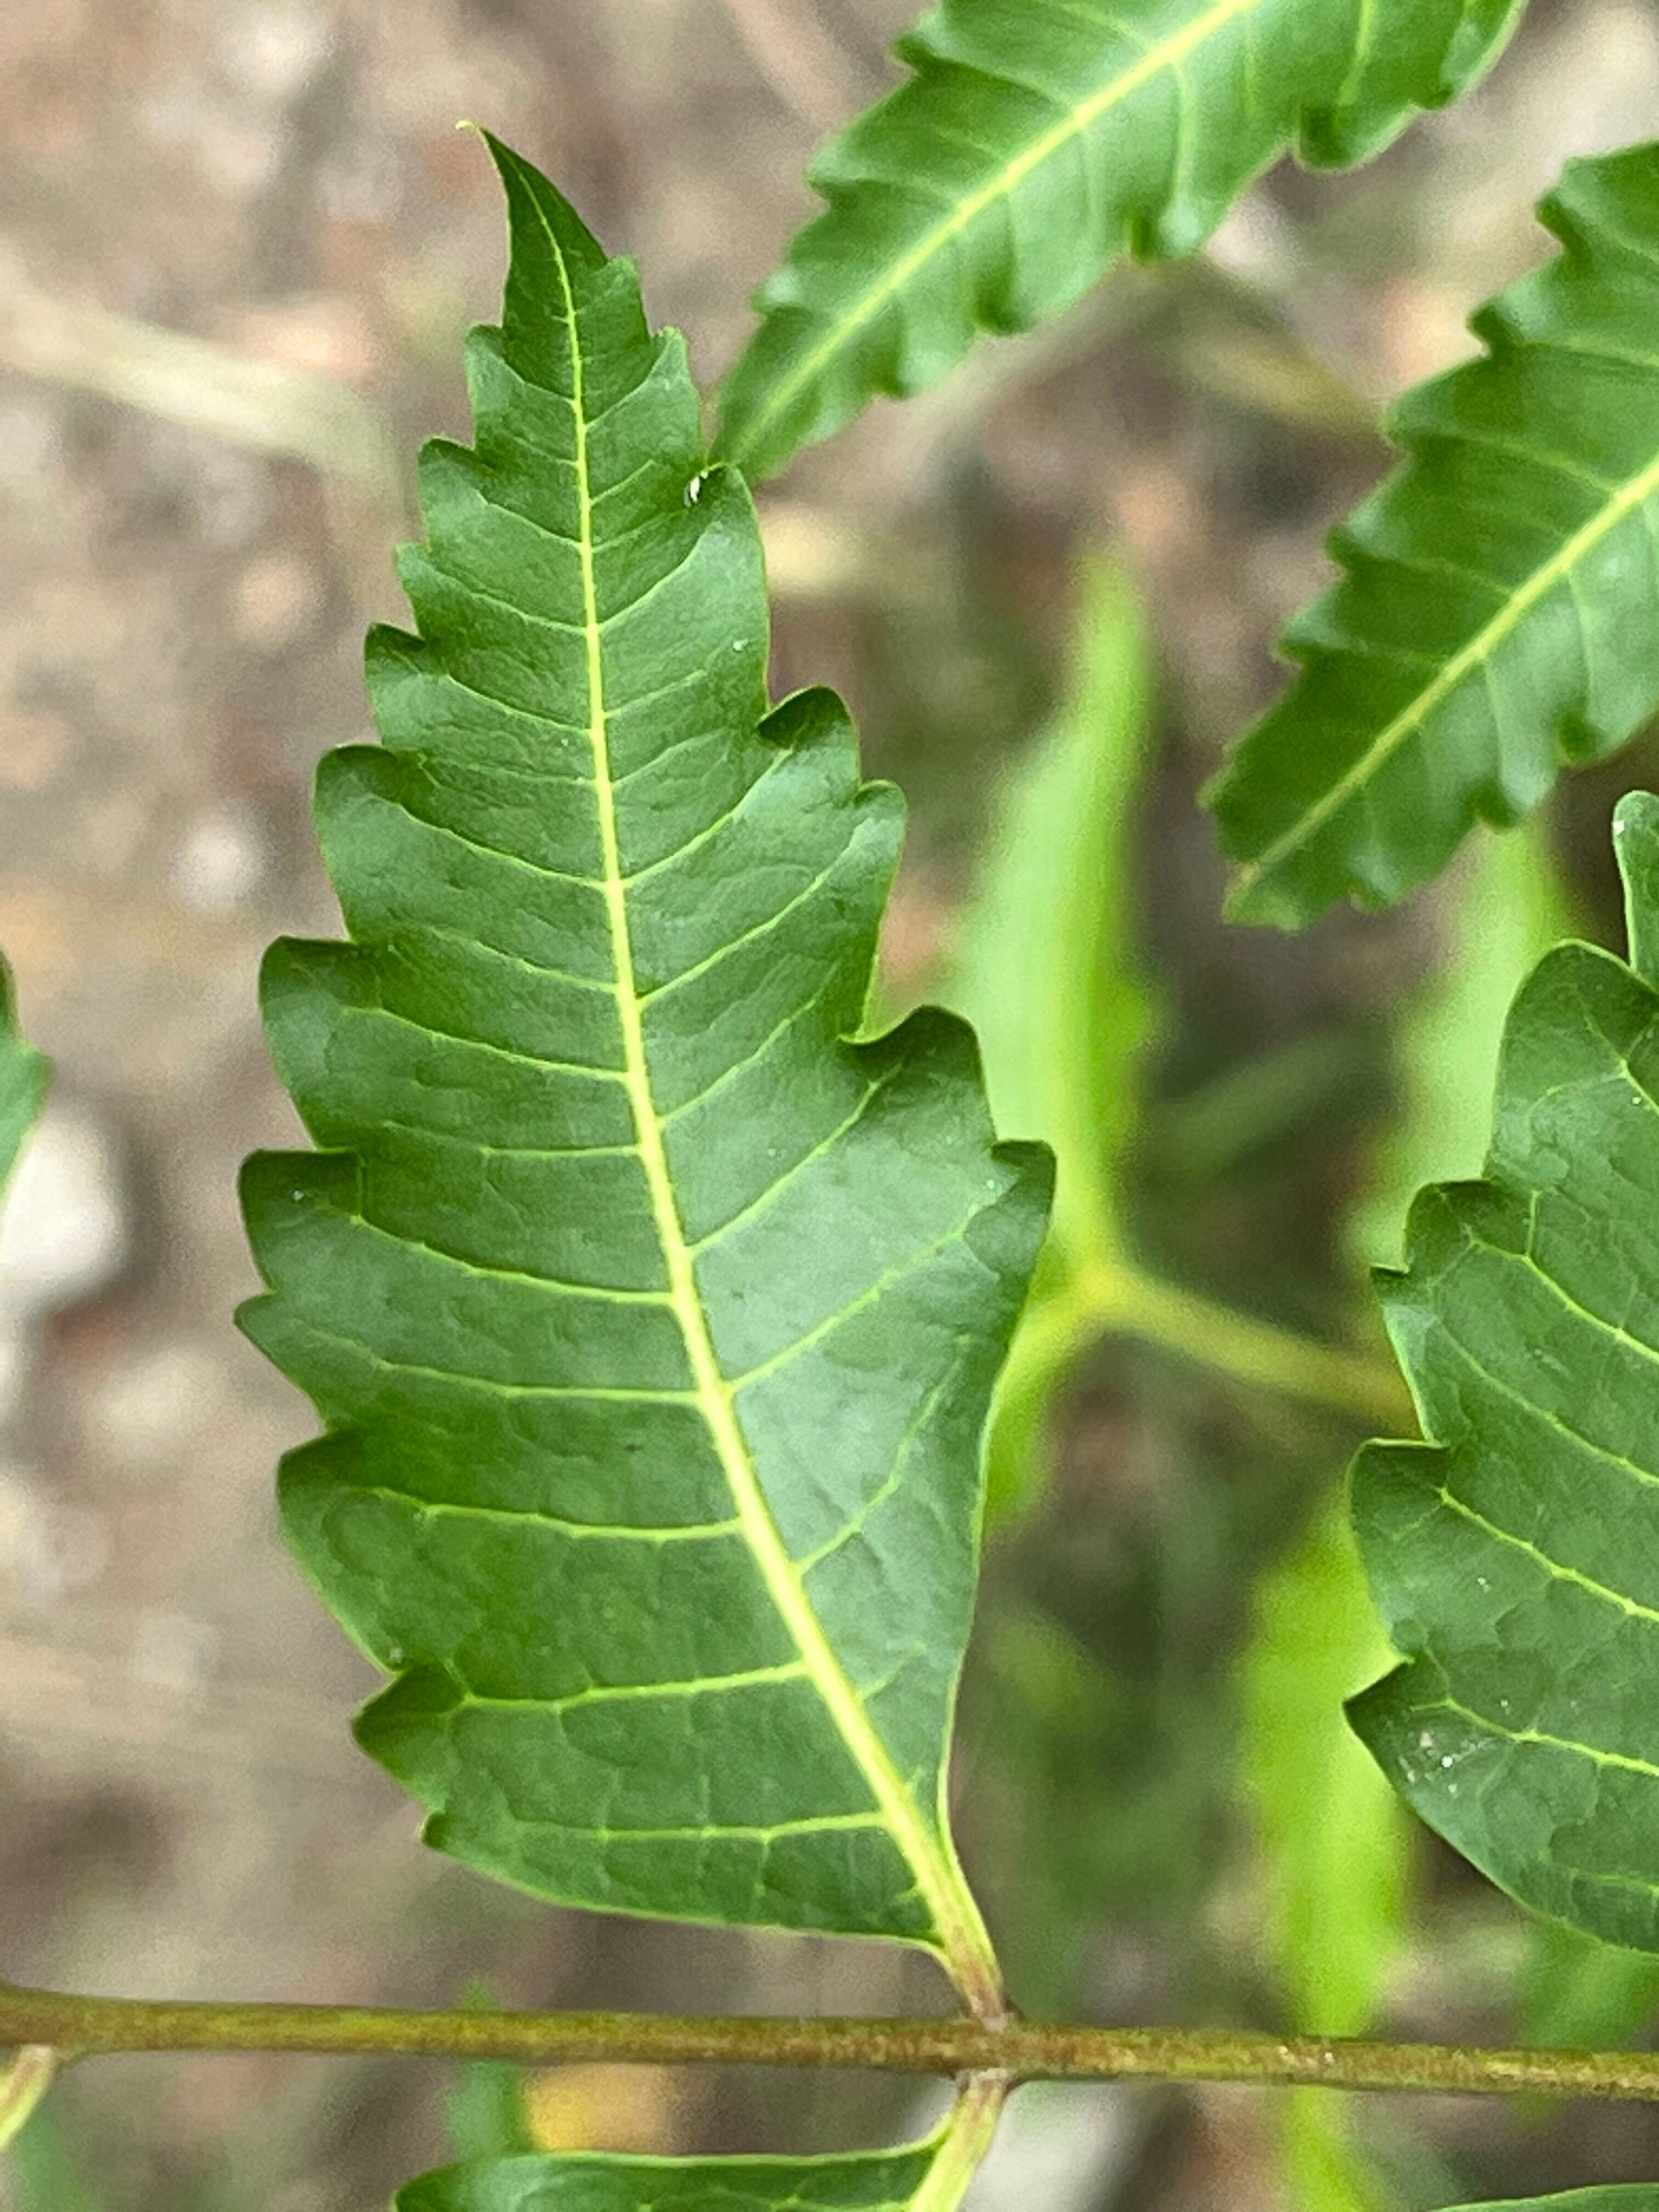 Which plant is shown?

neem
